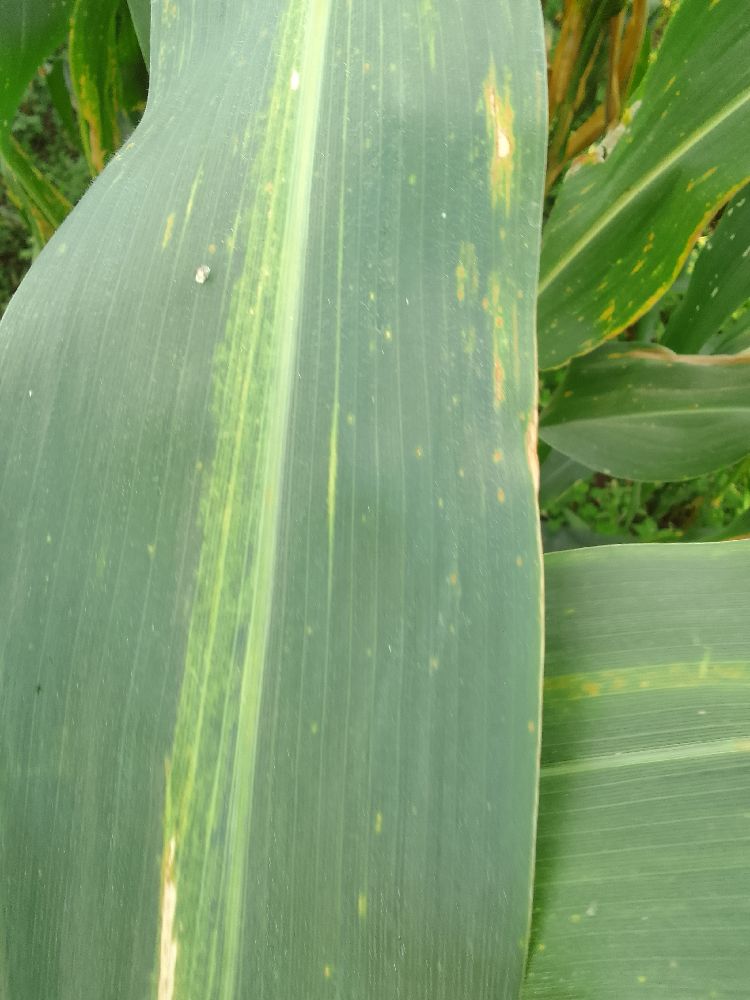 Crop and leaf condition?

maize, maize lethal necrosis
